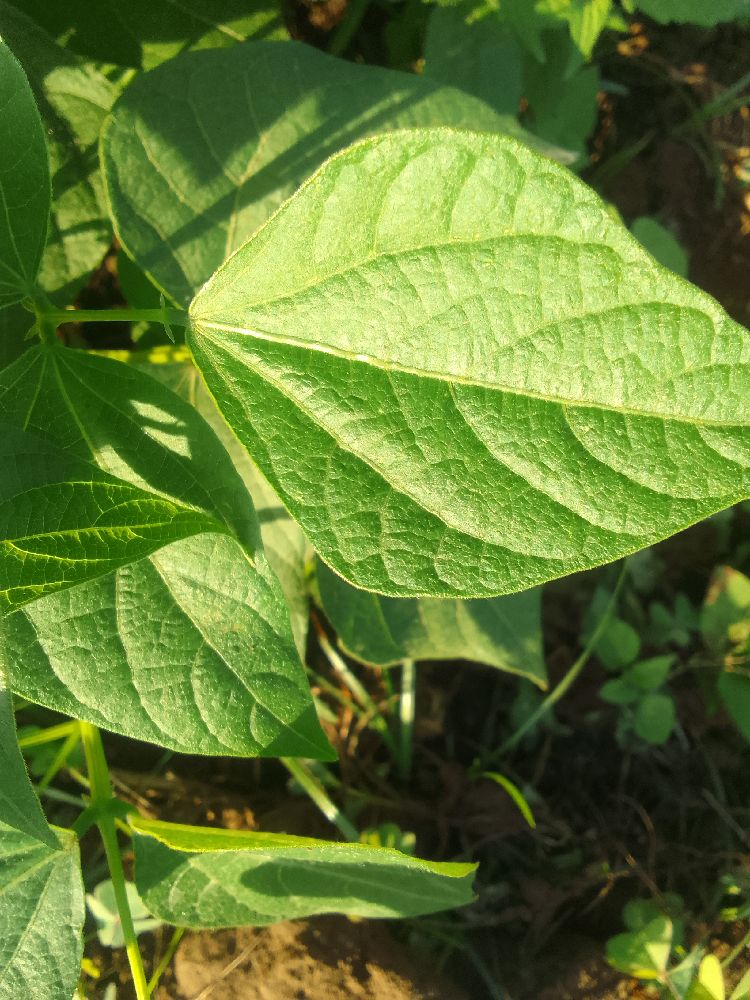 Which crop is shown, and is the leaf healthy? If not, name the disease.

common bean, healthy
